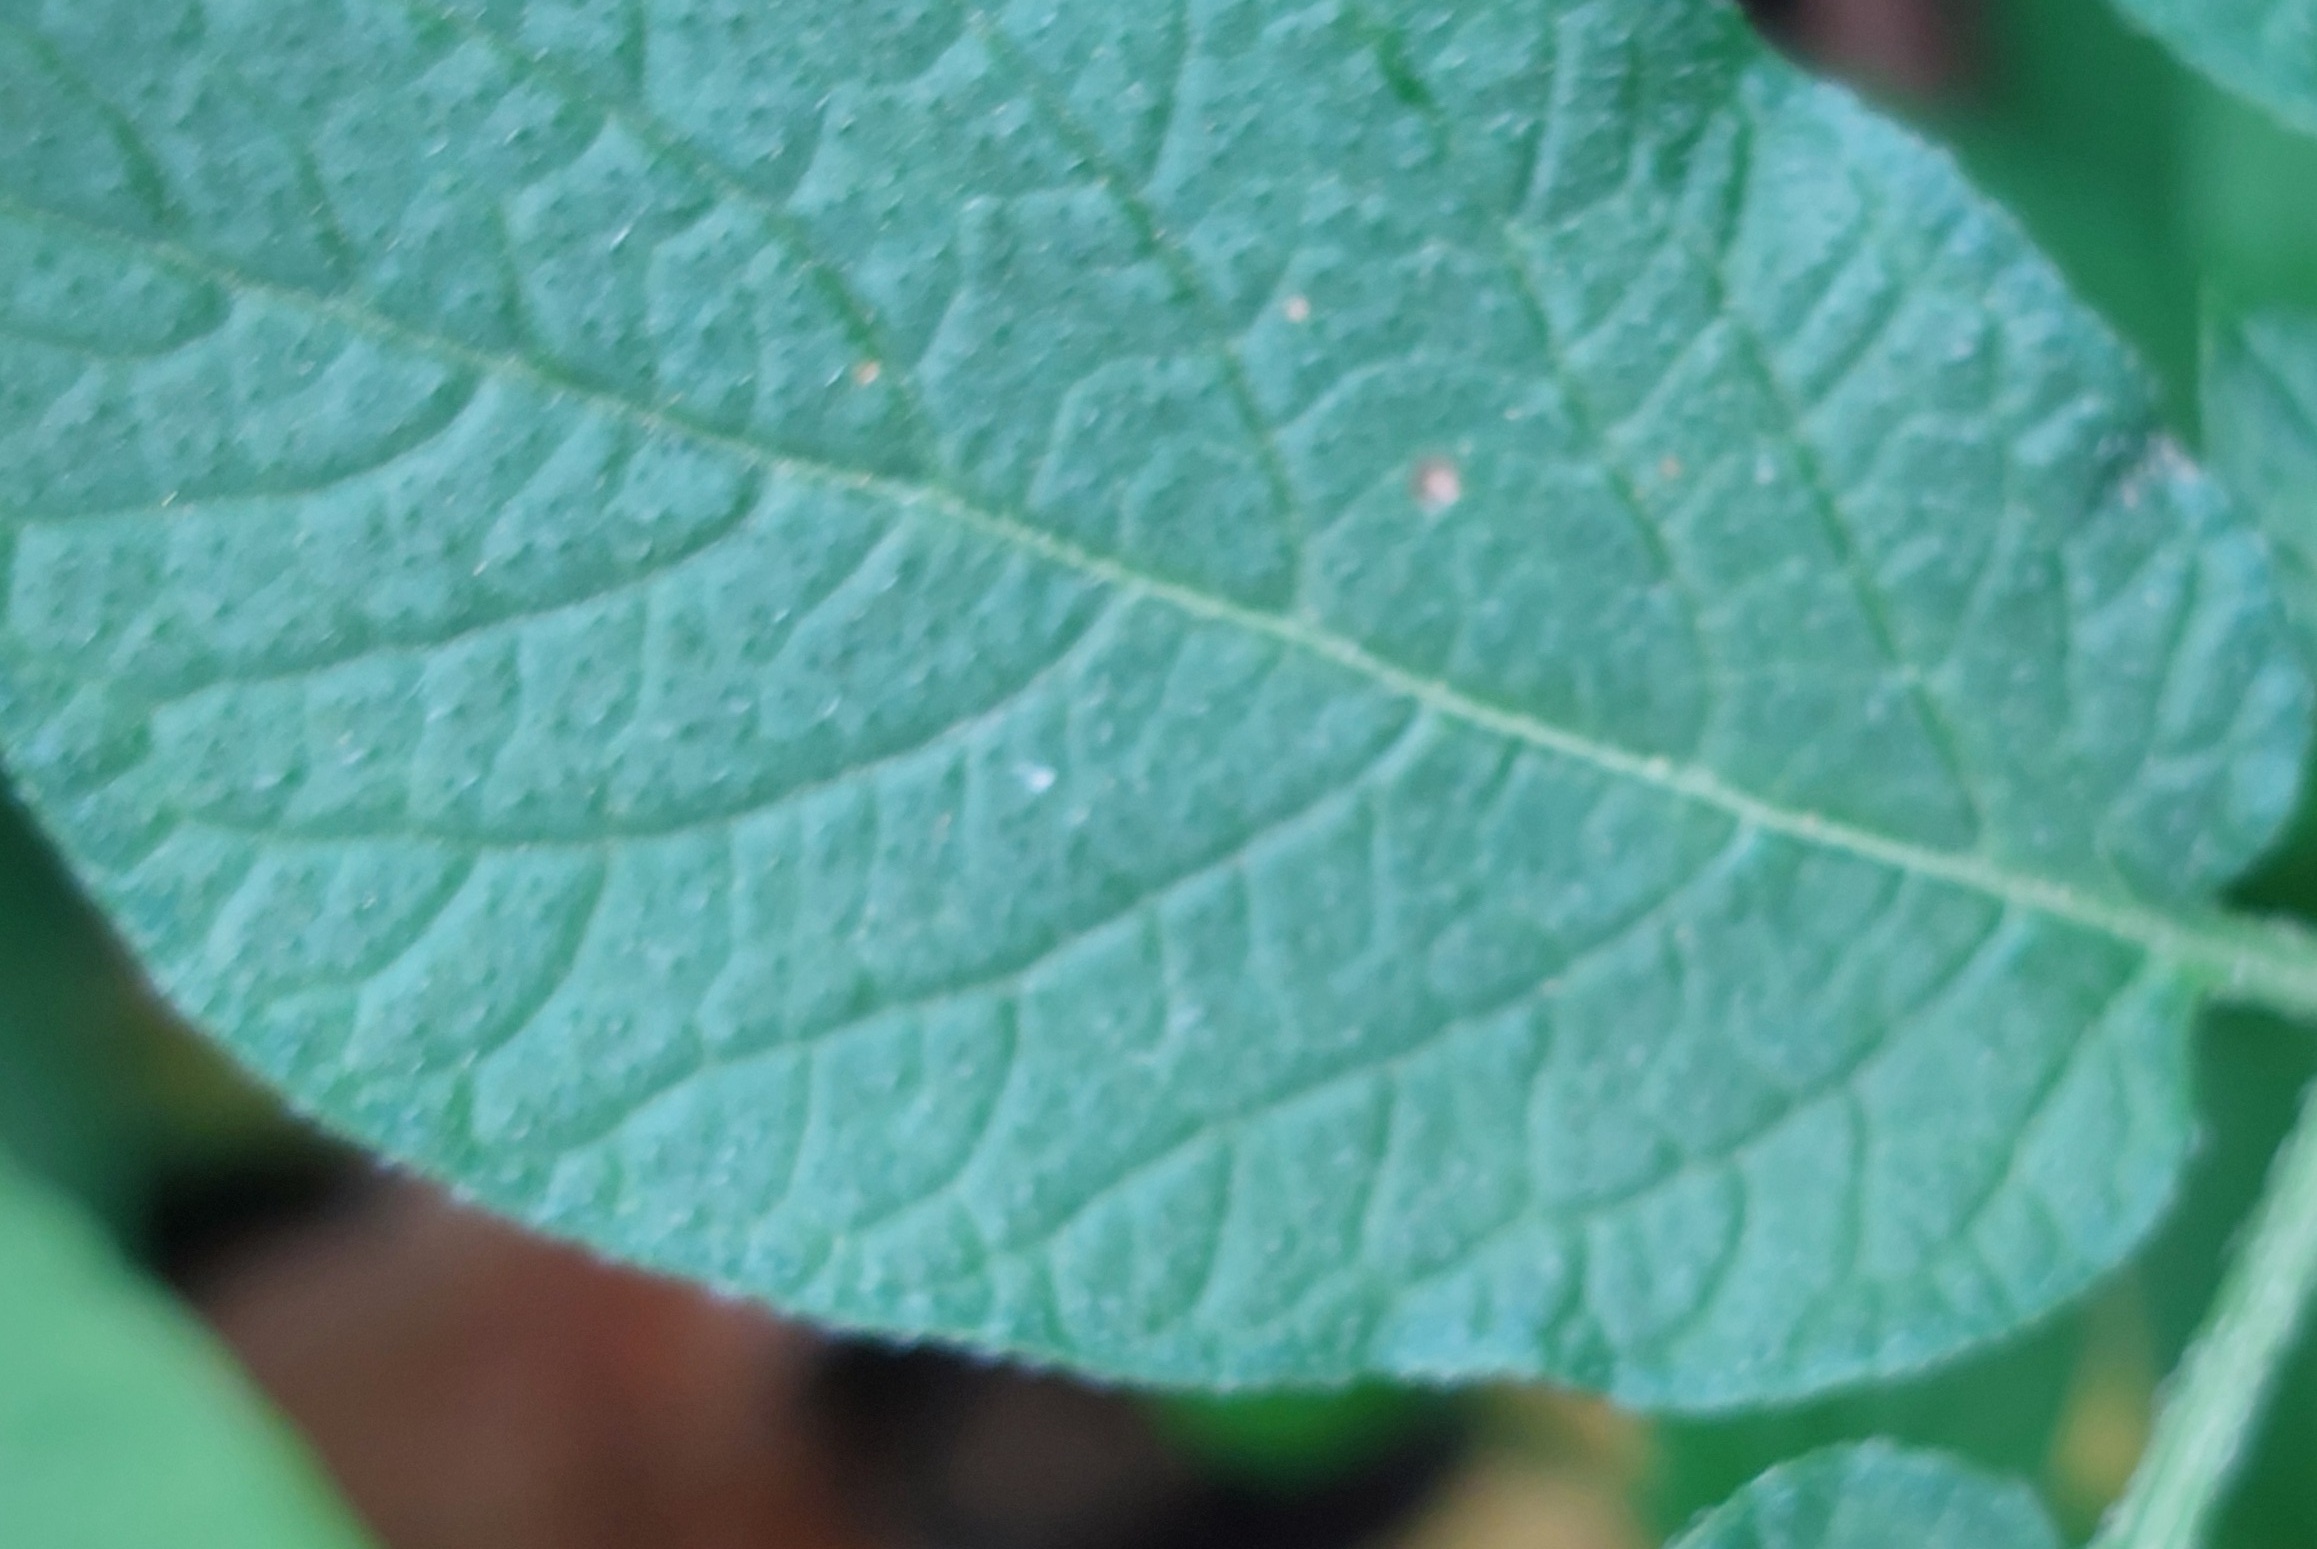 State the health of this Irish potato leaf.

healthy
